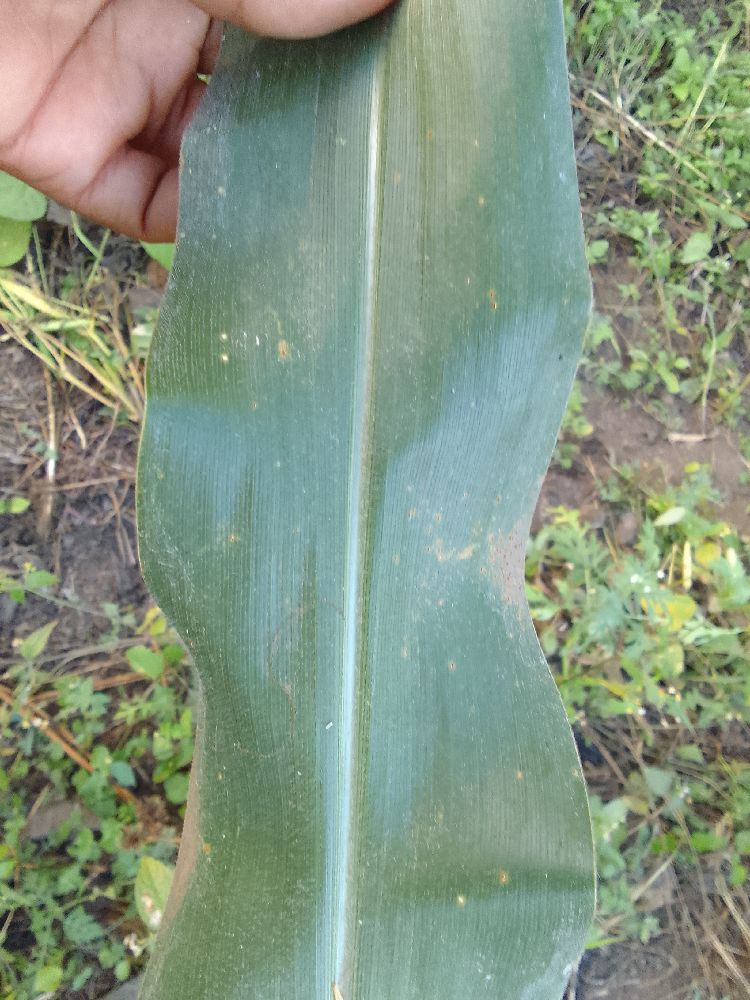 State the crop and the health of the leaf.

maize, healthy
